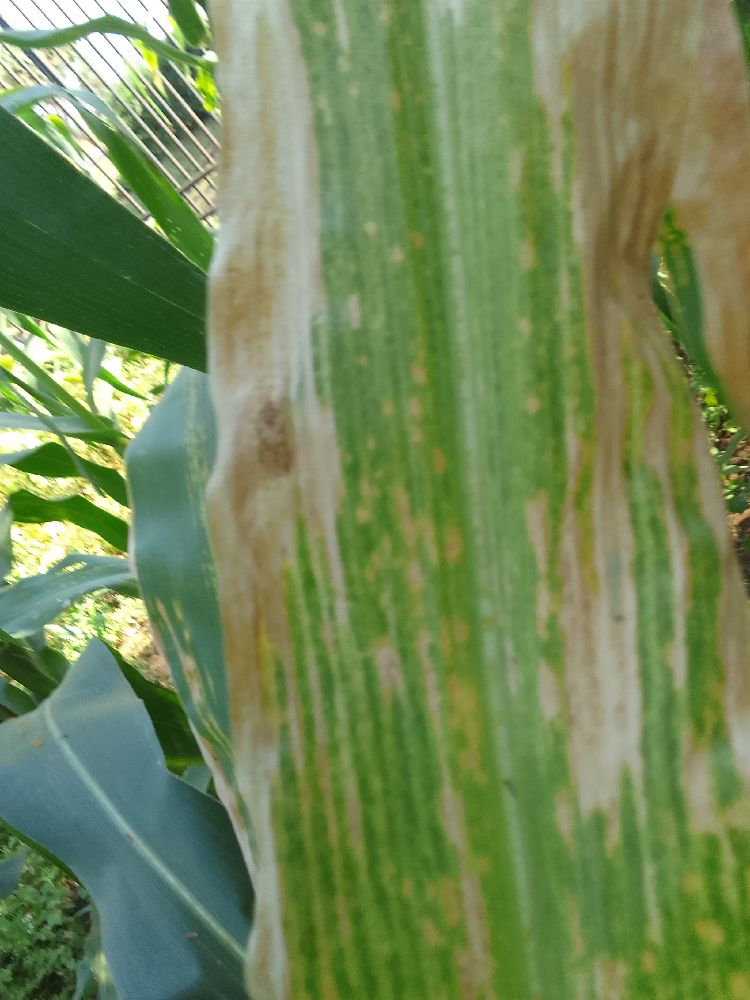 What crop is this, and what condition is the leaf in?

maize, maize lethal necrosis
